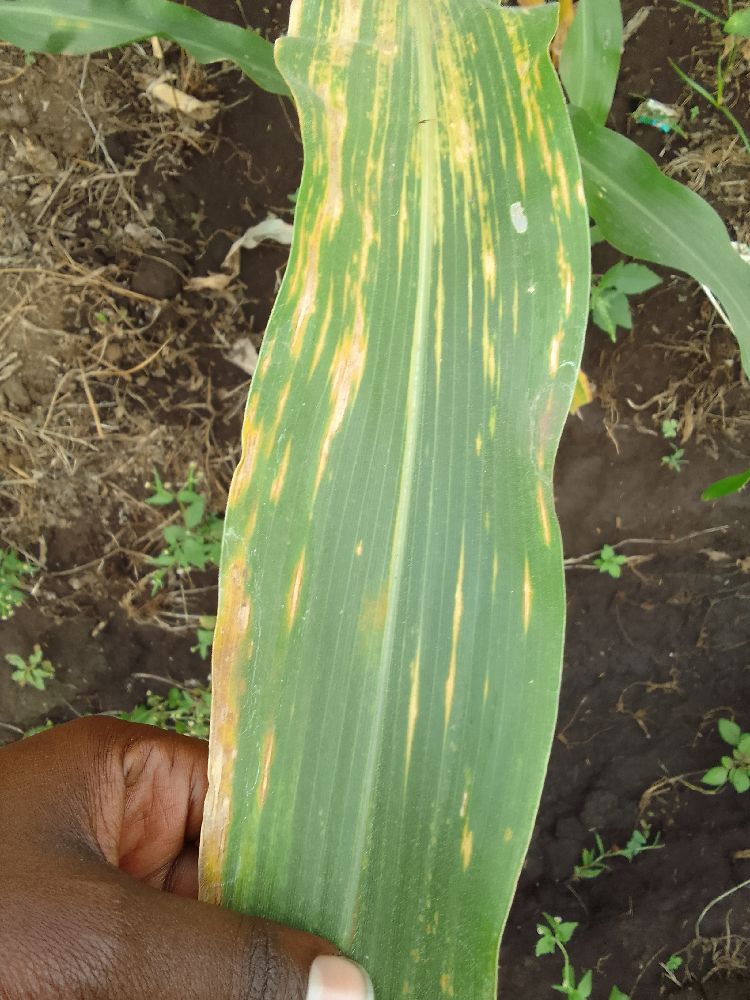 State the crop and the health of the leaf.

maize, maize lethal necrosis
